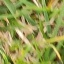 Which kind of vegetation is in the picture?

grass
